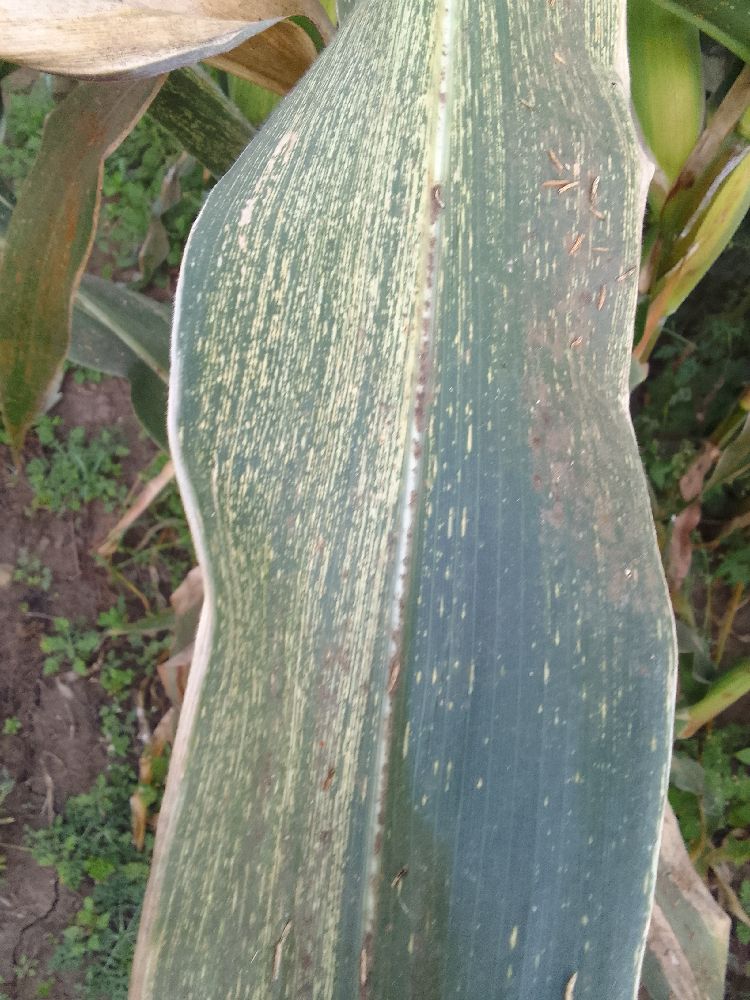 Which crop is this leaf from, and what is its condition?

maize, maize streak virus
